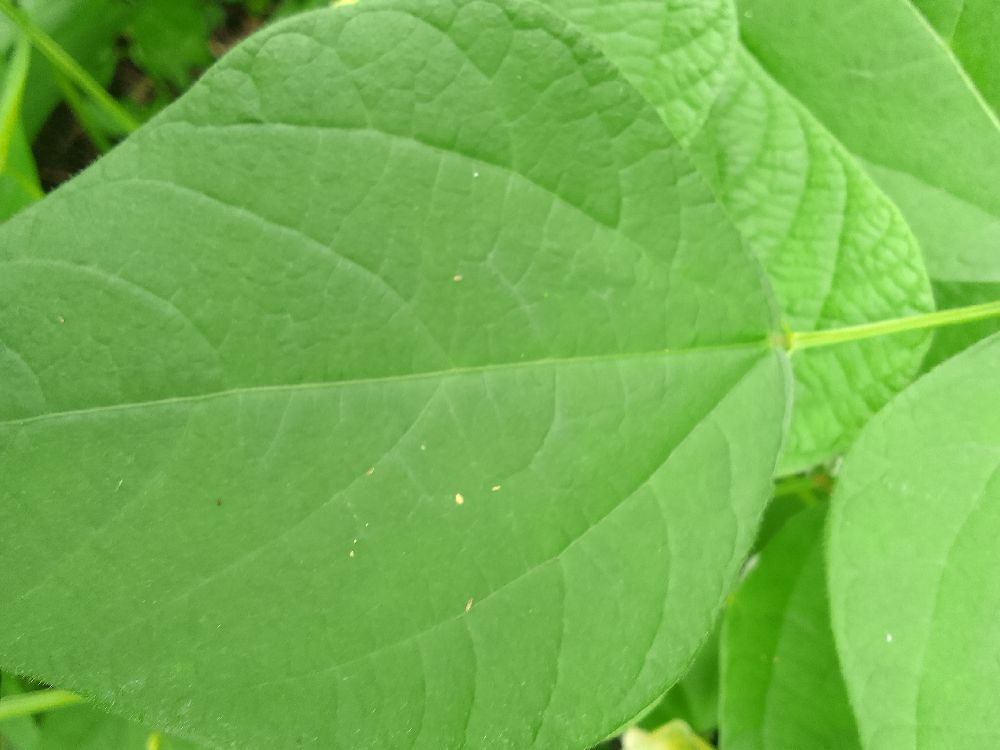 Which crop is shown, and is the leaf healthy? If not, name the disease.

common bean, healthy
